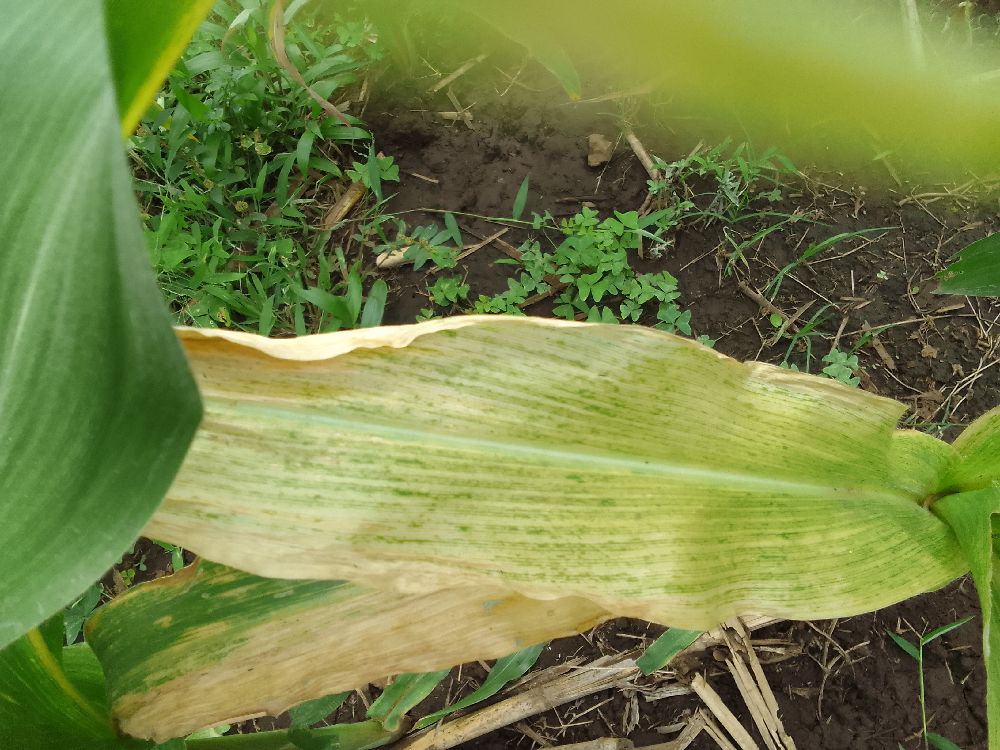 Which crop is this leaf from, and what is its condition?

maize, maize lethal necrosis
